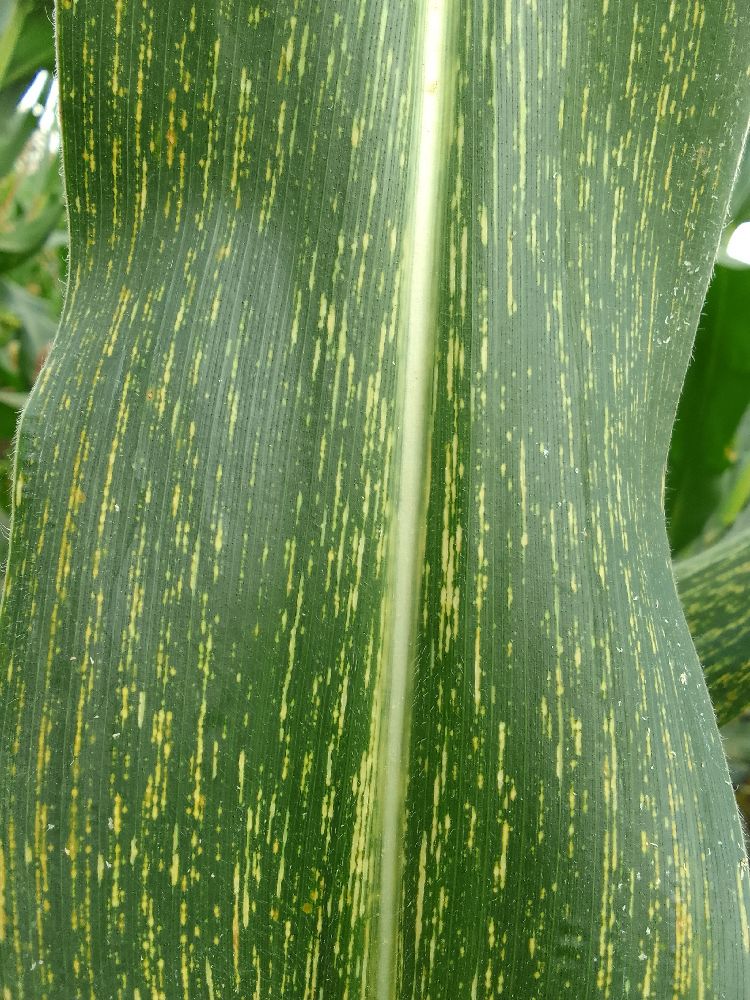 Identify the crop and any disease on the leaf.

maize, maize streak virus
